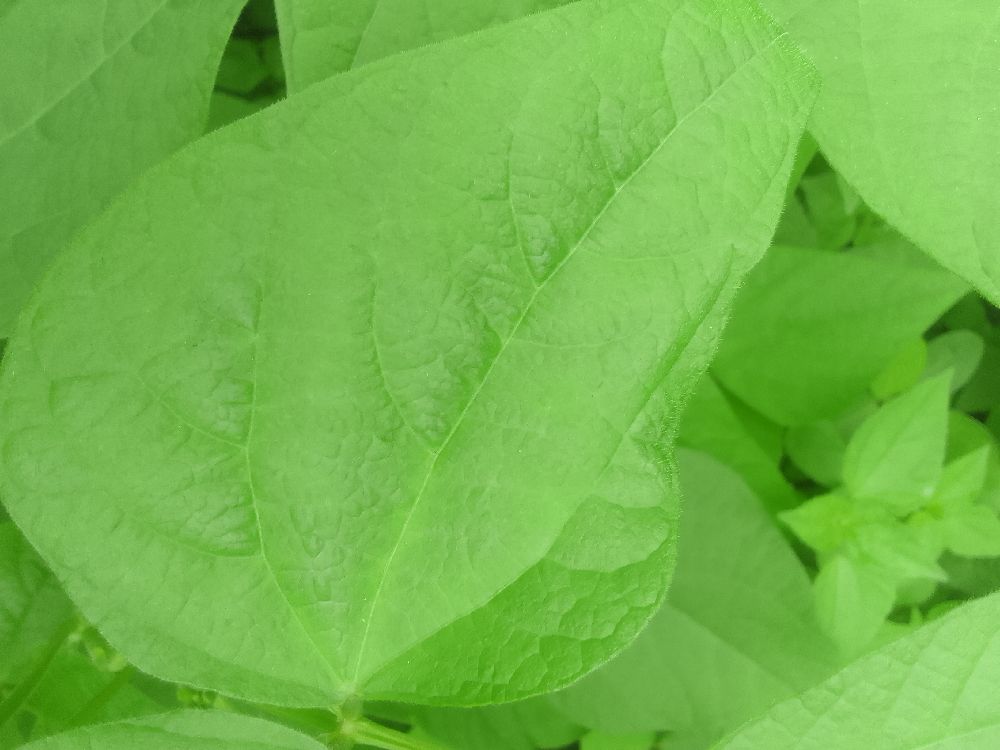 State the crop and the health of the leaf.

common bean, healthy
